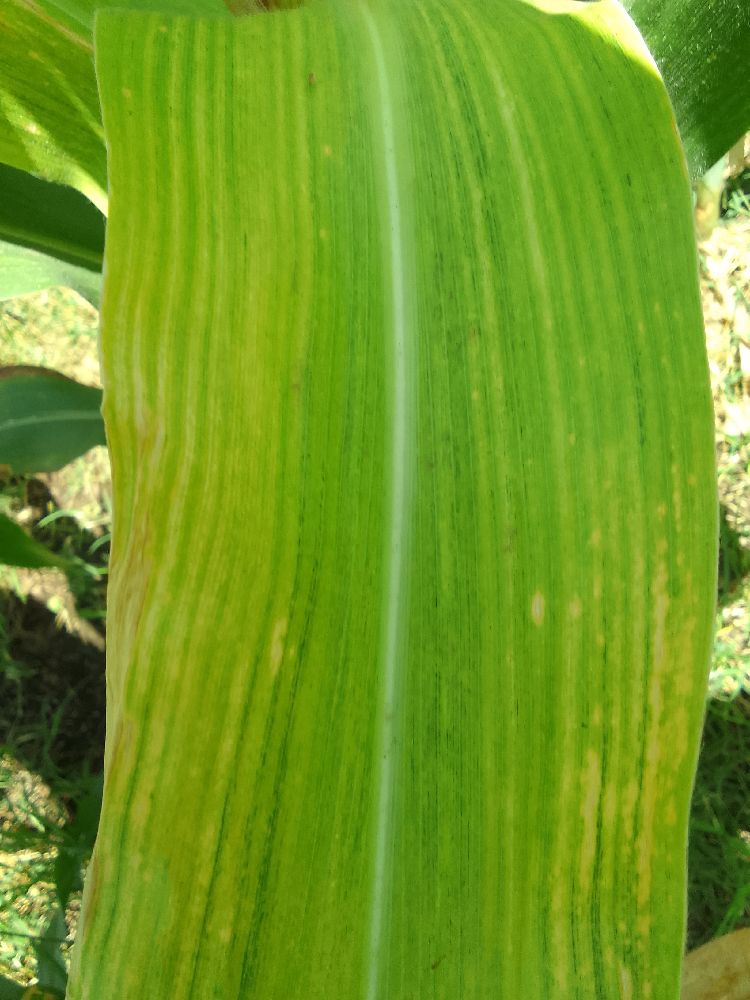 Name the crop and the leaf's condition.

maize, maize lethal necrosis
